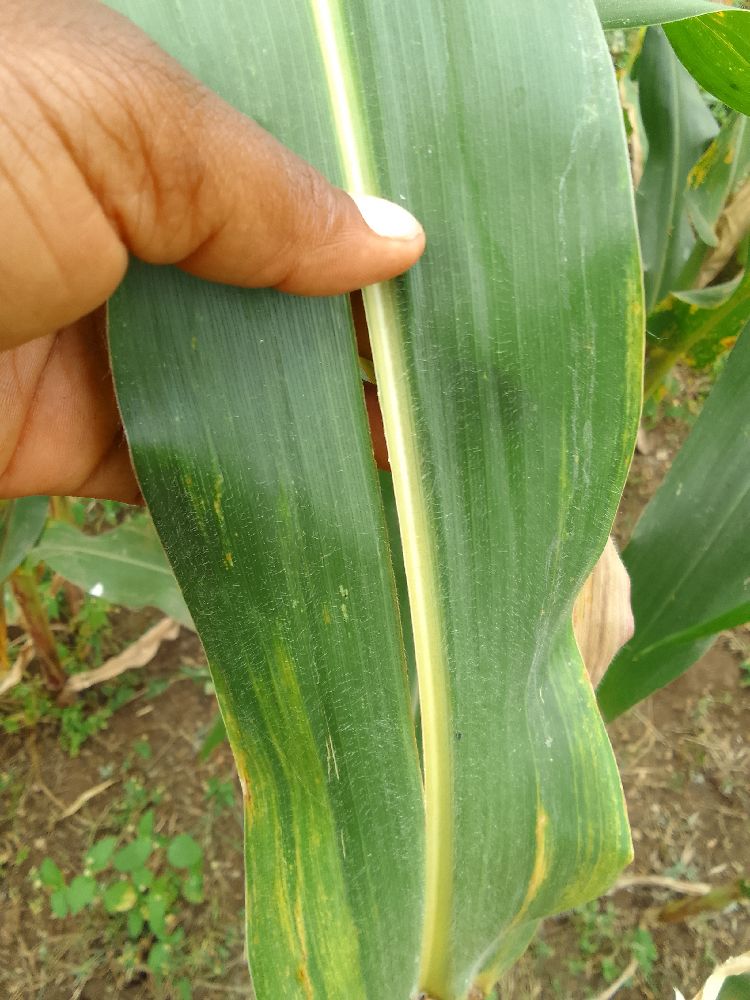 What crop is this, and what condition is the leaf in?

maize, maize lethal necrosis
